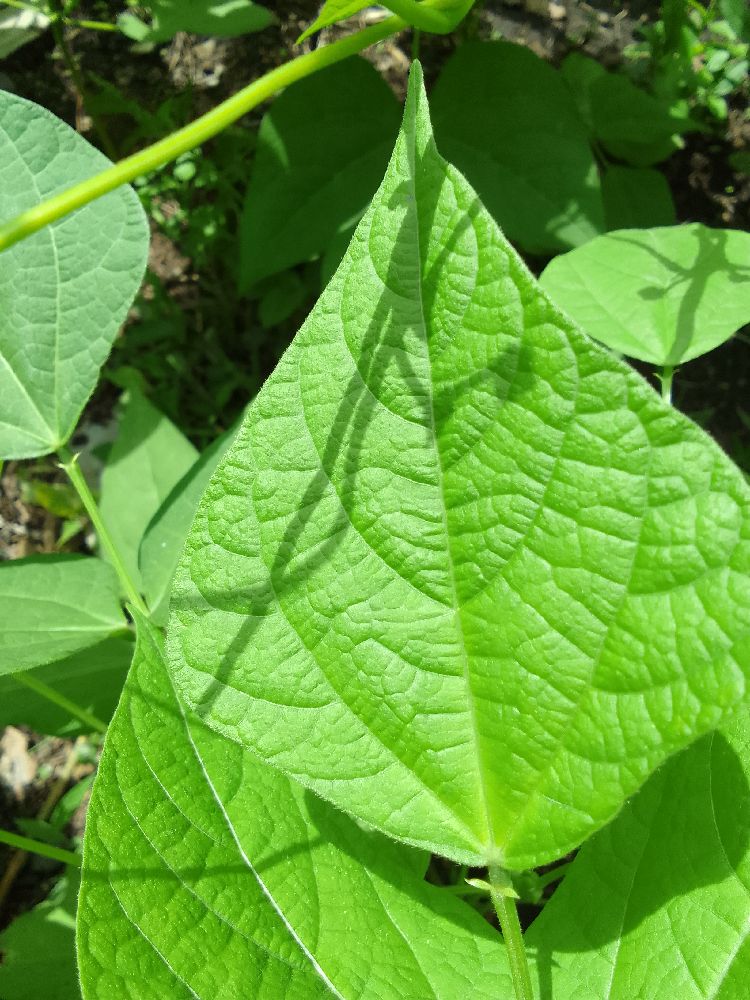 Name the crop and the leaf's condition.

common bean, healthy
